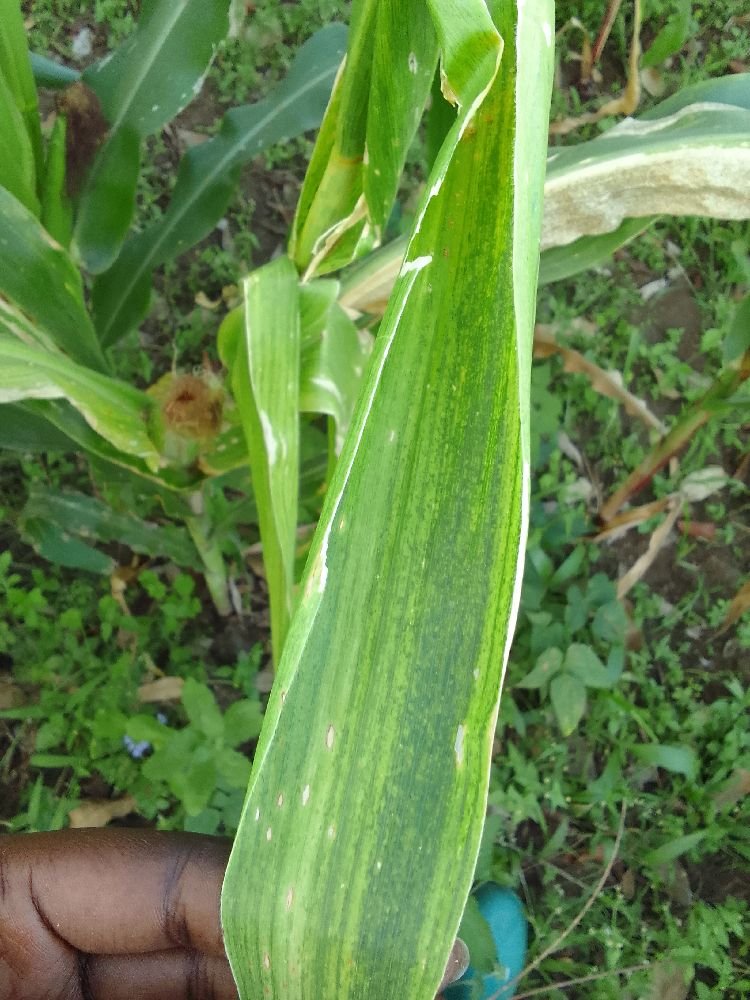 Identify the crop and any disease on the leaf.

maize, maize lethal necrosis
